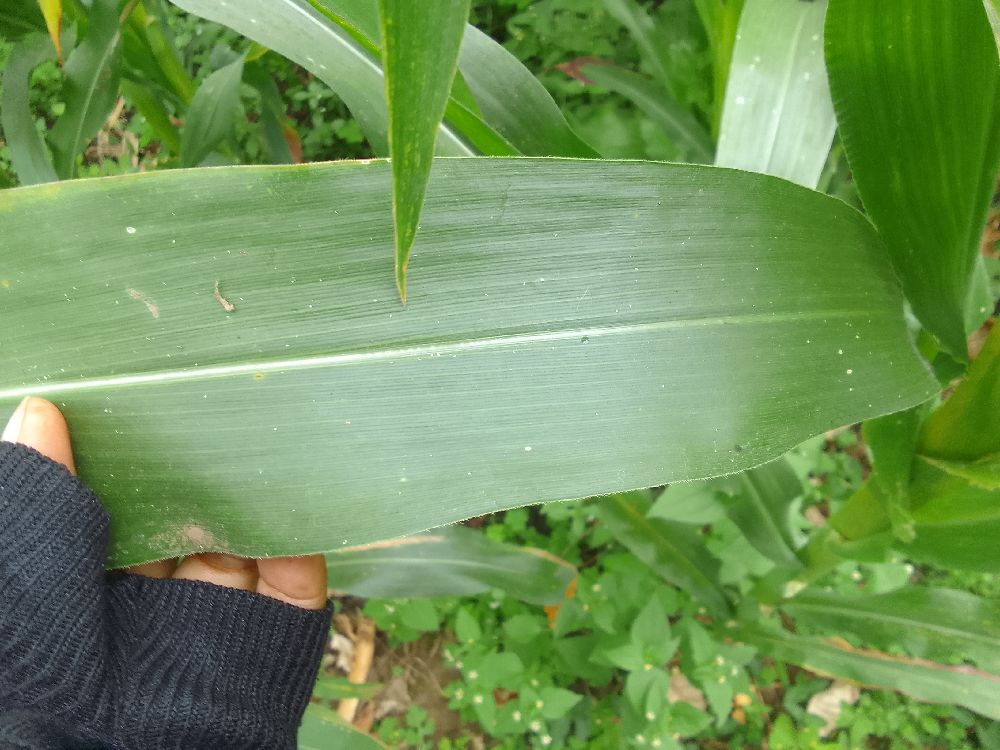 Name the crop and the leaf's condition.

maize, healthy
